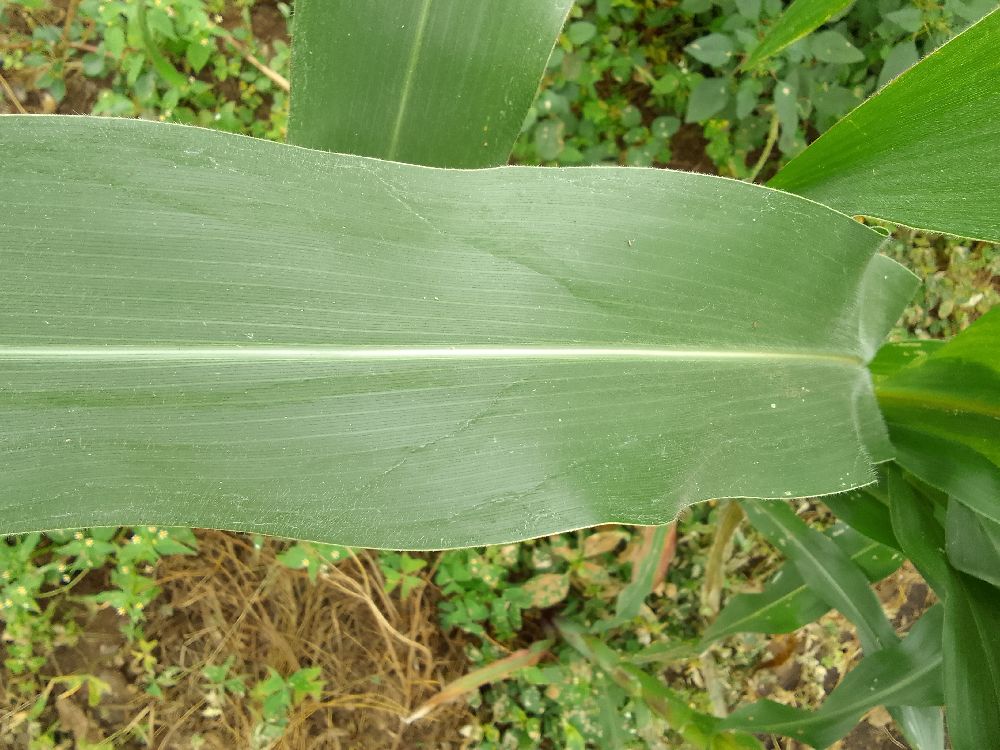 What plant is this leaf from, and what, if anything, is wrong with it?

maize, healthy
